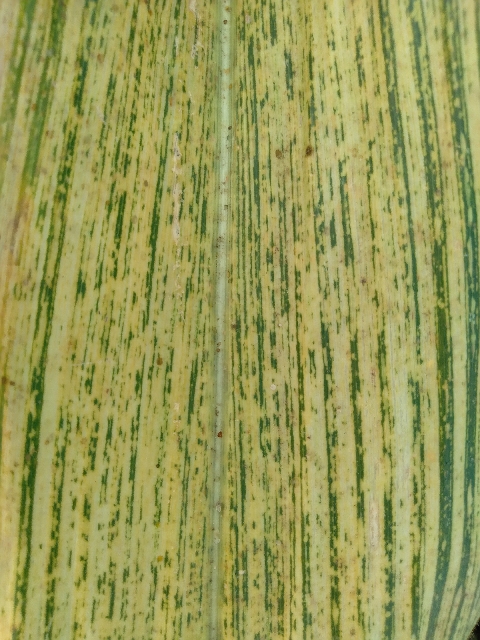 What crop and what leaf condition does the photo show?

maize, maize streak virus
